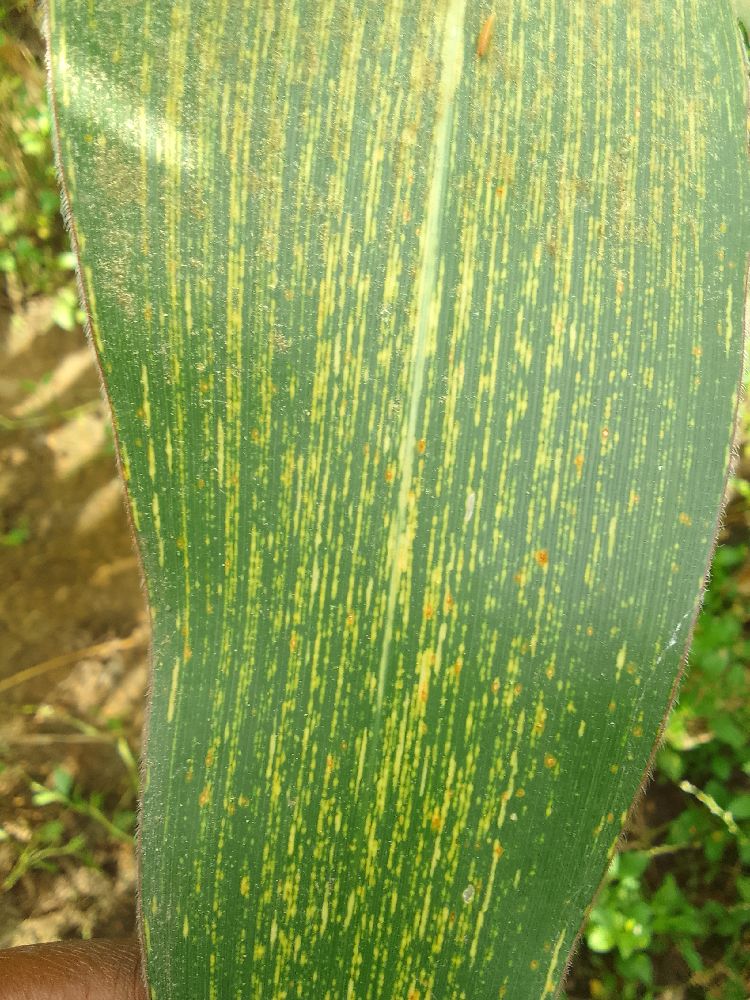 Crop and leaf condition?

maize, maize streak virus
